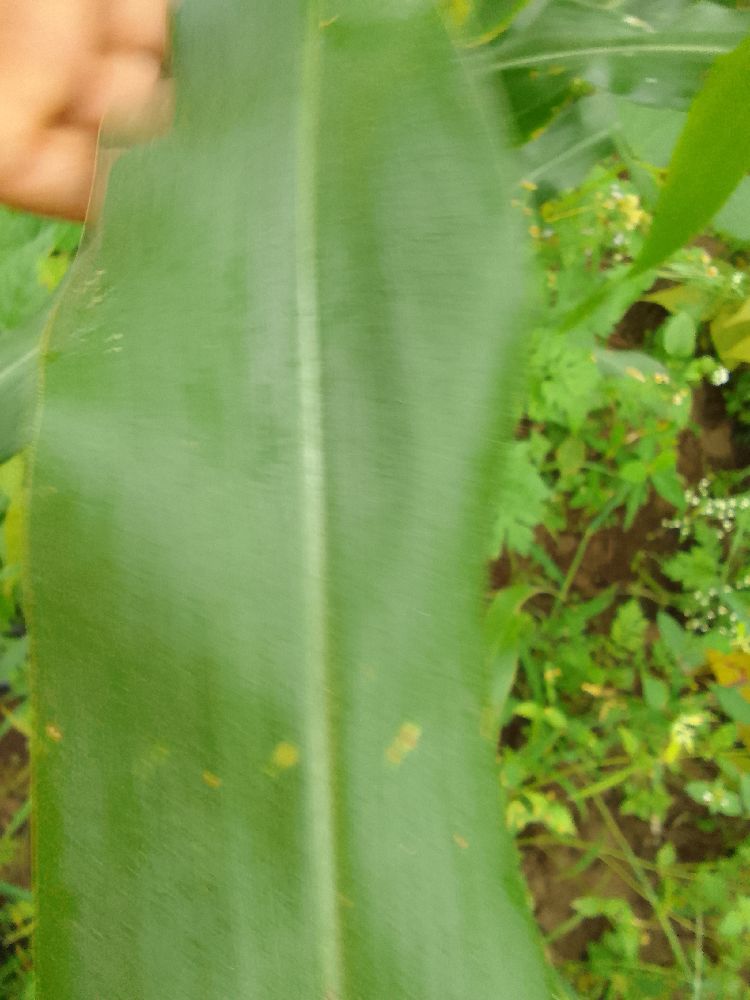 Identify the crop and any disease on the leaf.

maize, healthy
